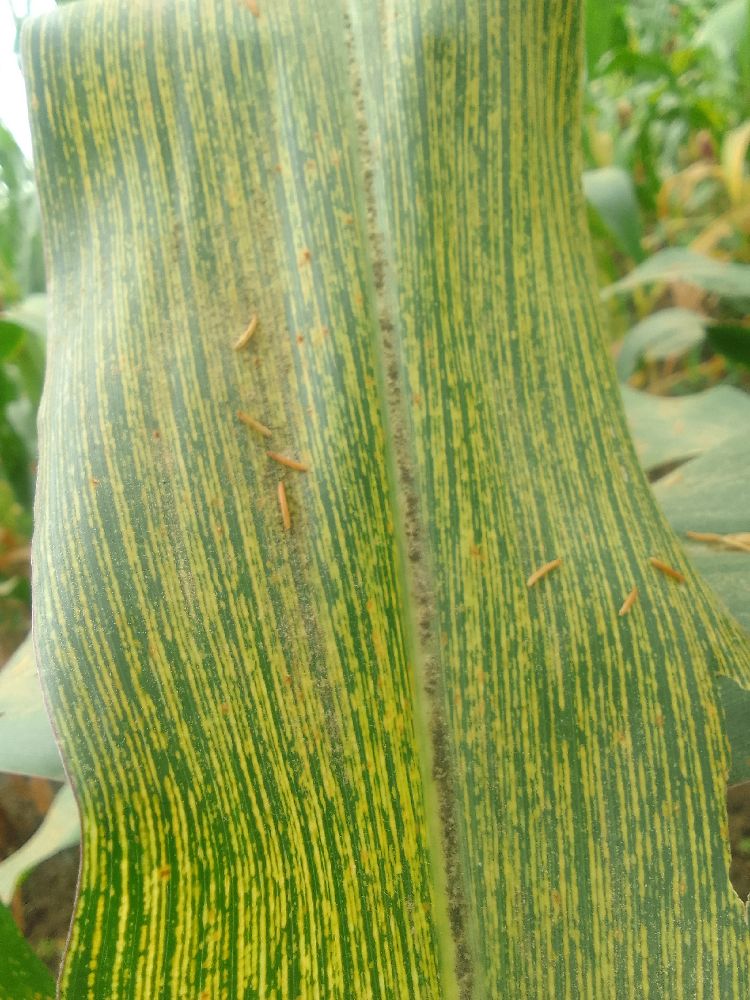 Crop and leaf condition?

maize, maize streak virus
